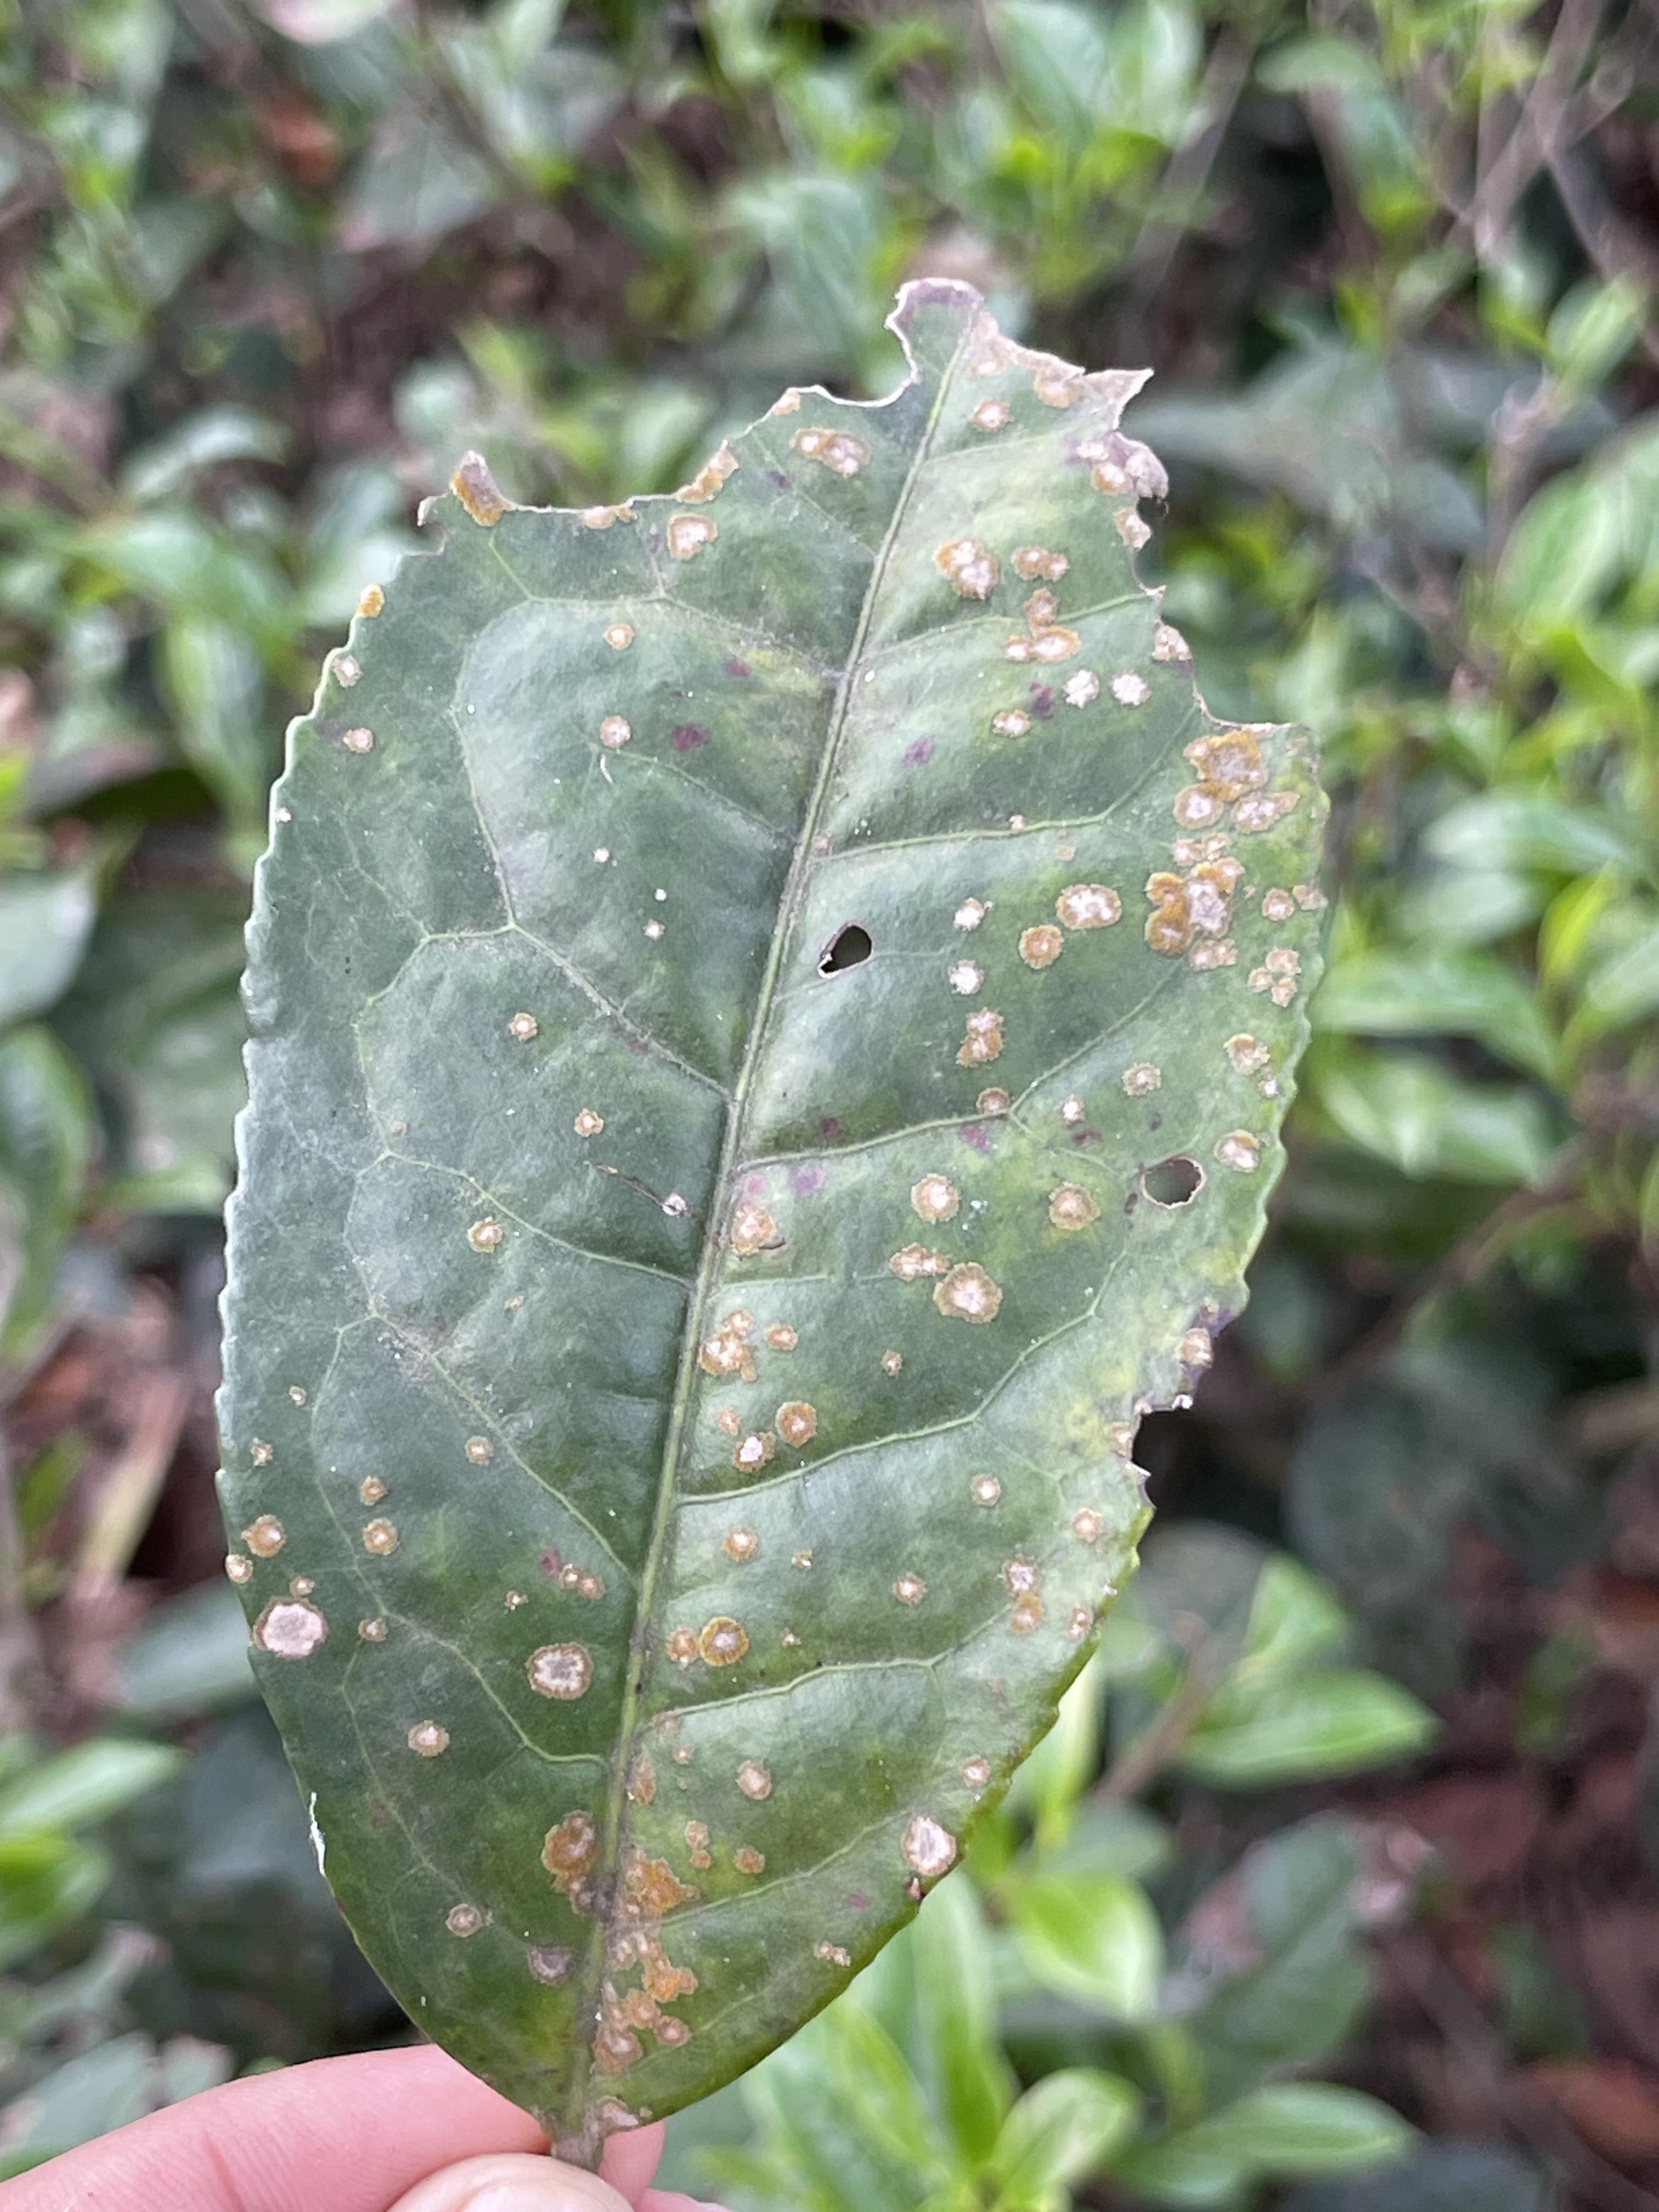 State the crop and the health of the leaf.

tea, red rust
